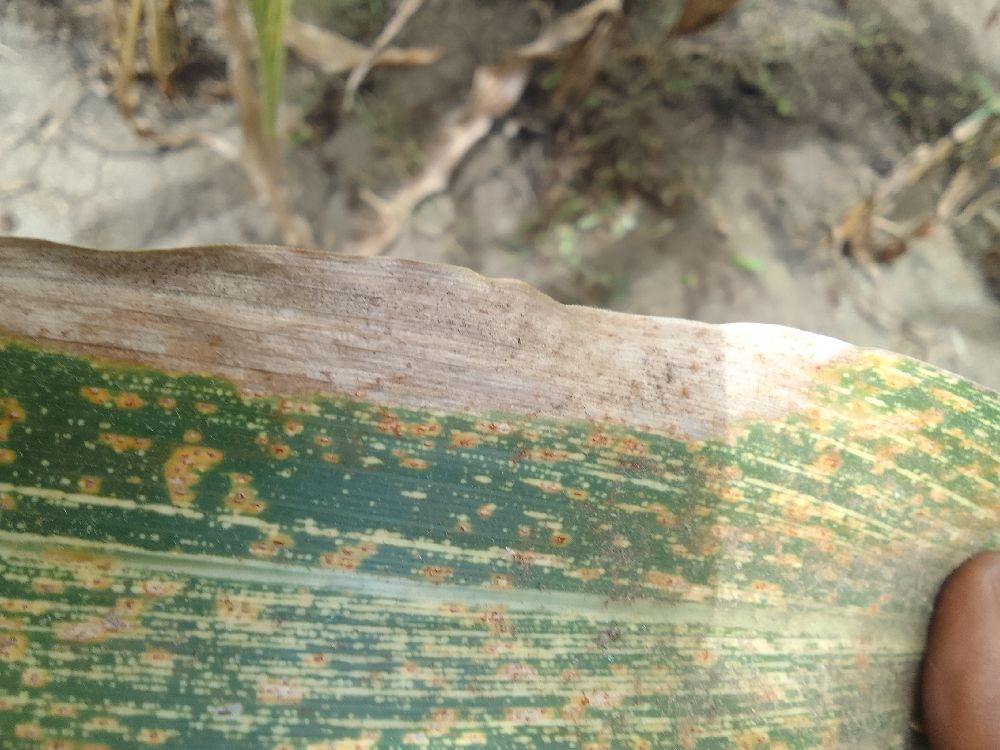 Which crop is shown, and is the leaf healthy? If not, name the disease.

maize, maize streak virus
